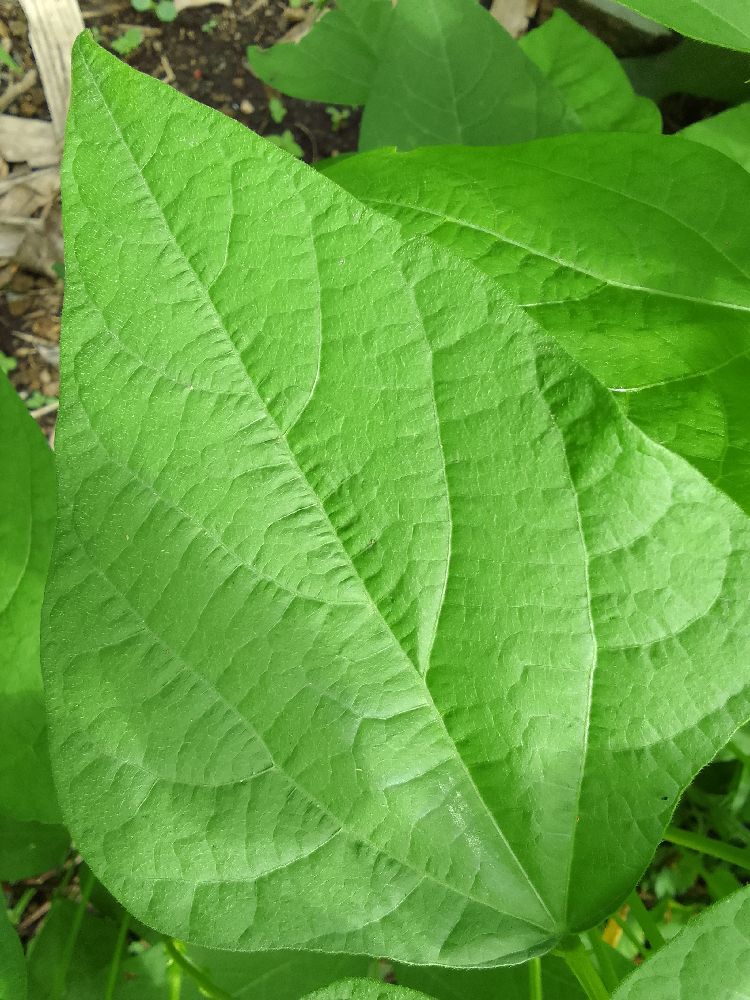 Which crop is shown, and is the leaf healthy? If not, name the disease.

common bean, healthy
